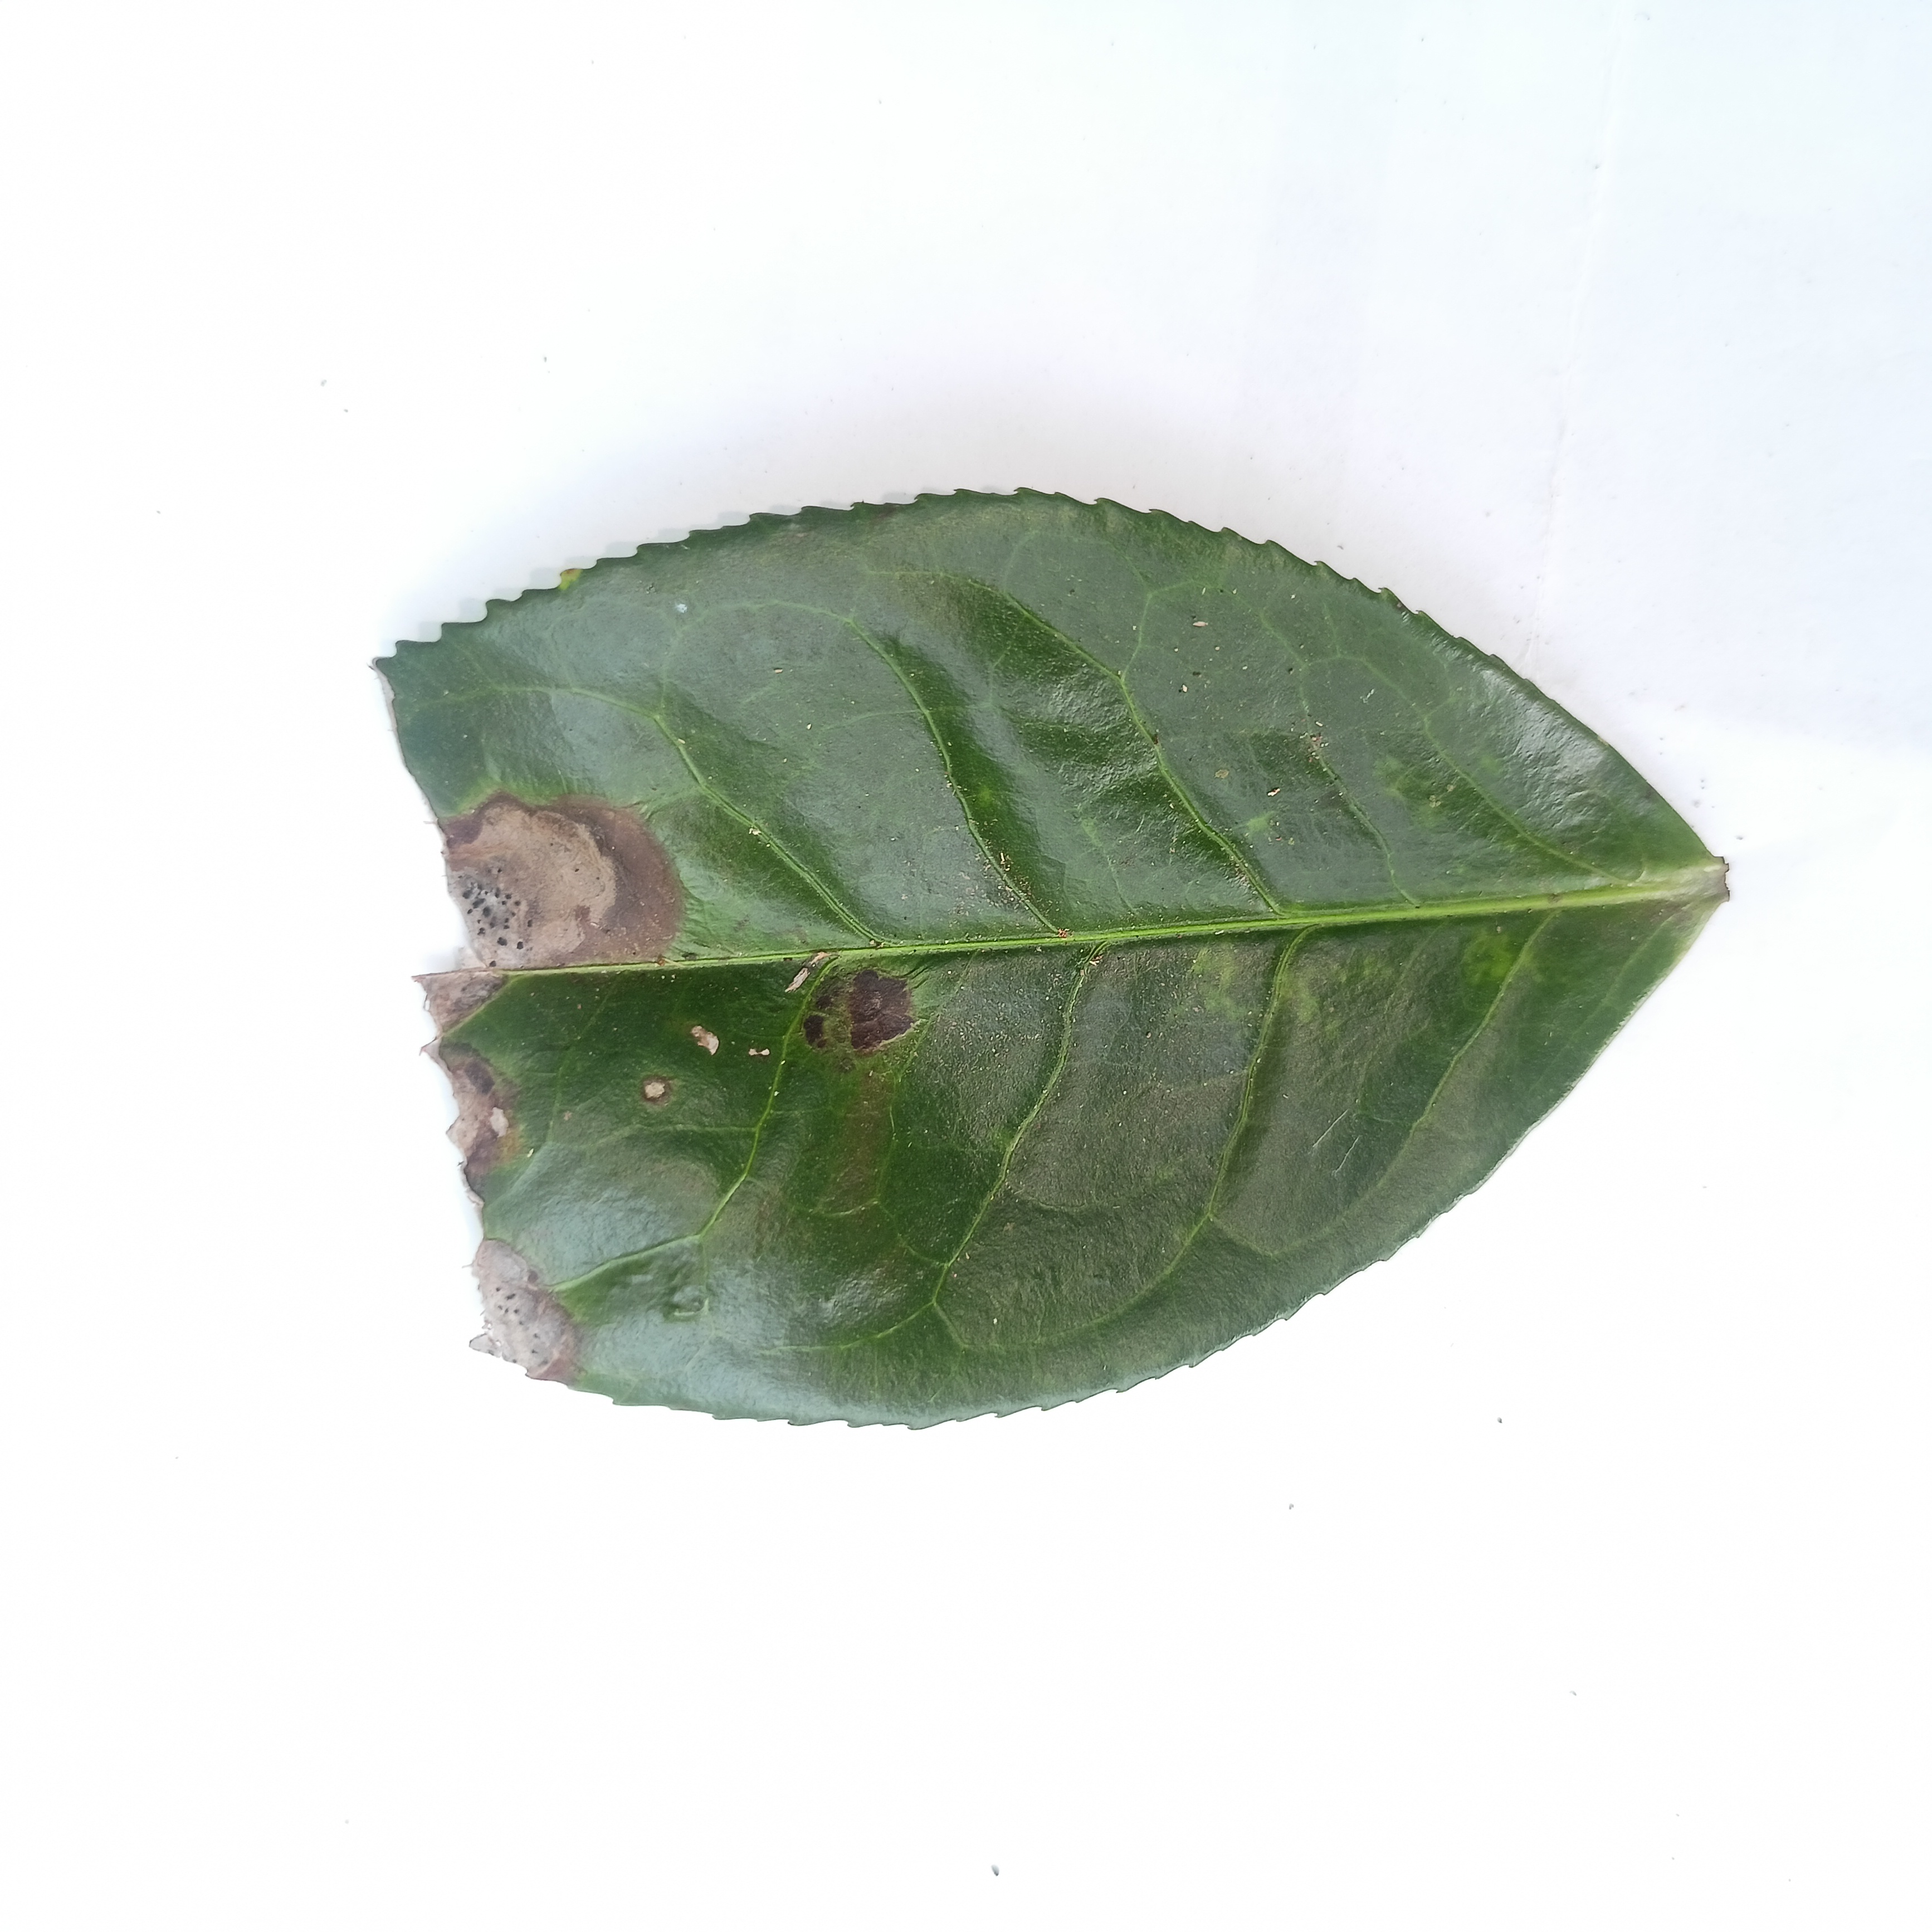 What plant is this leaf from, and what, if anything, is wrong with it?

tea, brown blight
